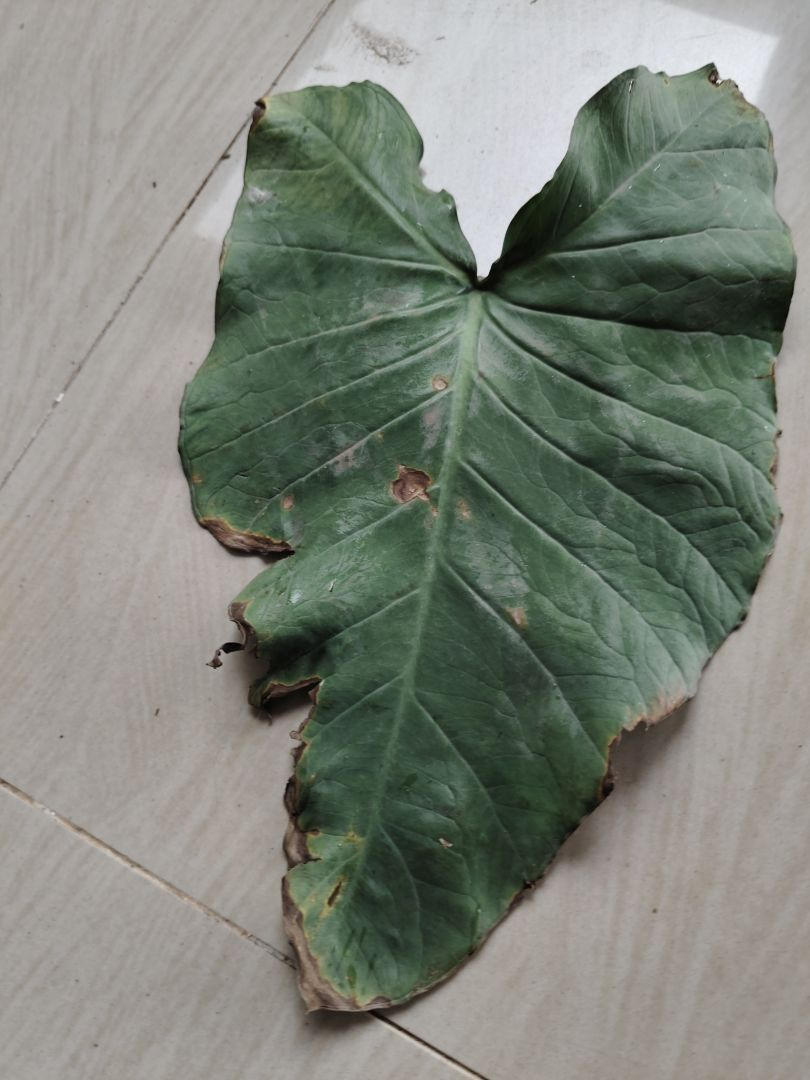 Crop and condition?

taro, leaf blight
